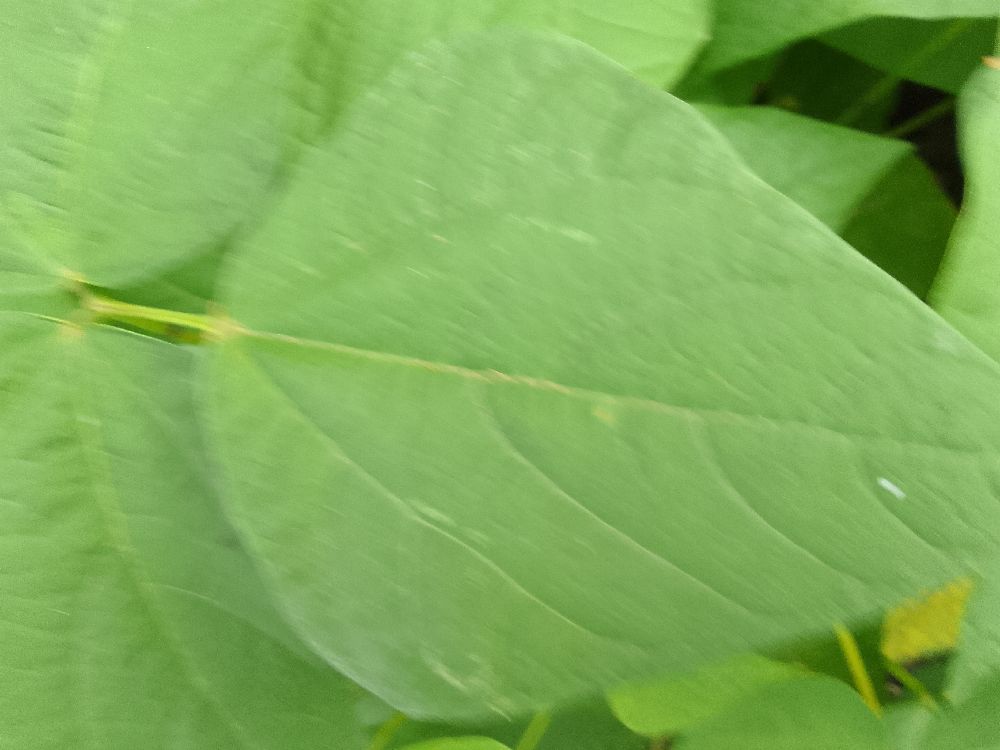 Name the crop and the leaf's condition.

common bean, healthy
